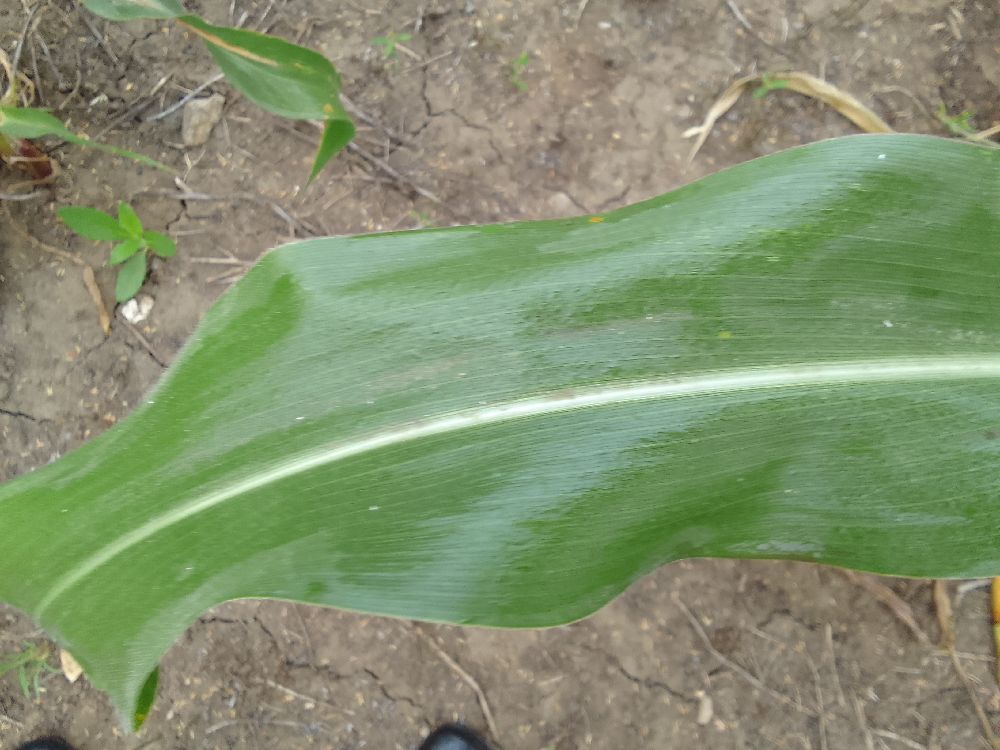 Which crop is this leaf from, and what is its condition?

maize, healthy
